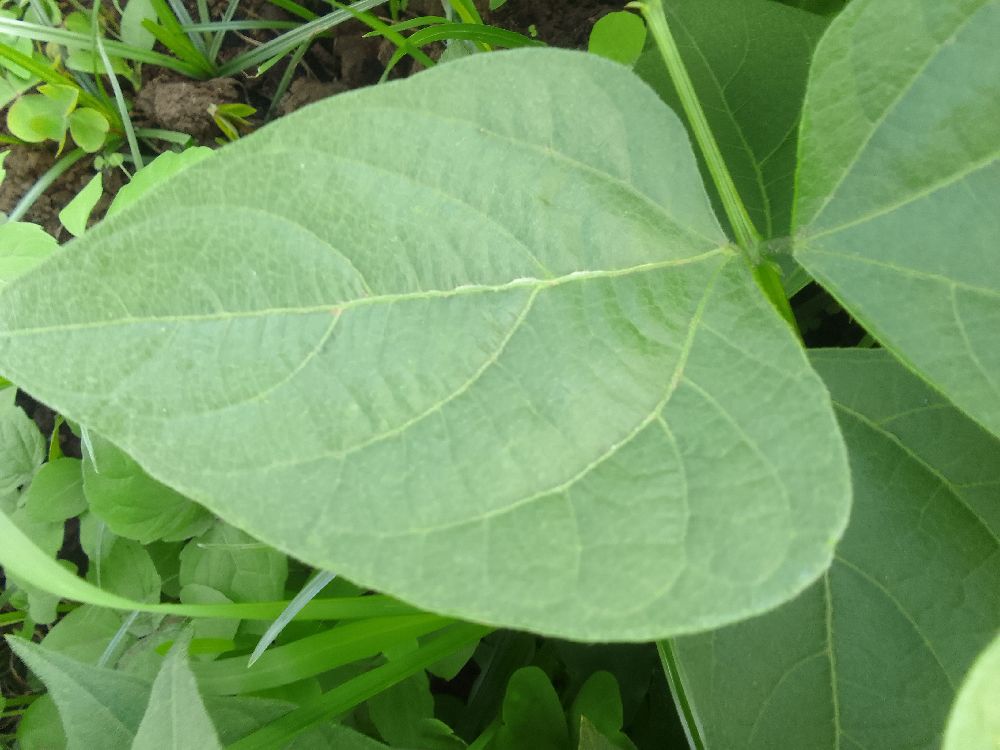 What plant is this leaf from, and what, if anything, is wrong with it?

common bean, healthy
